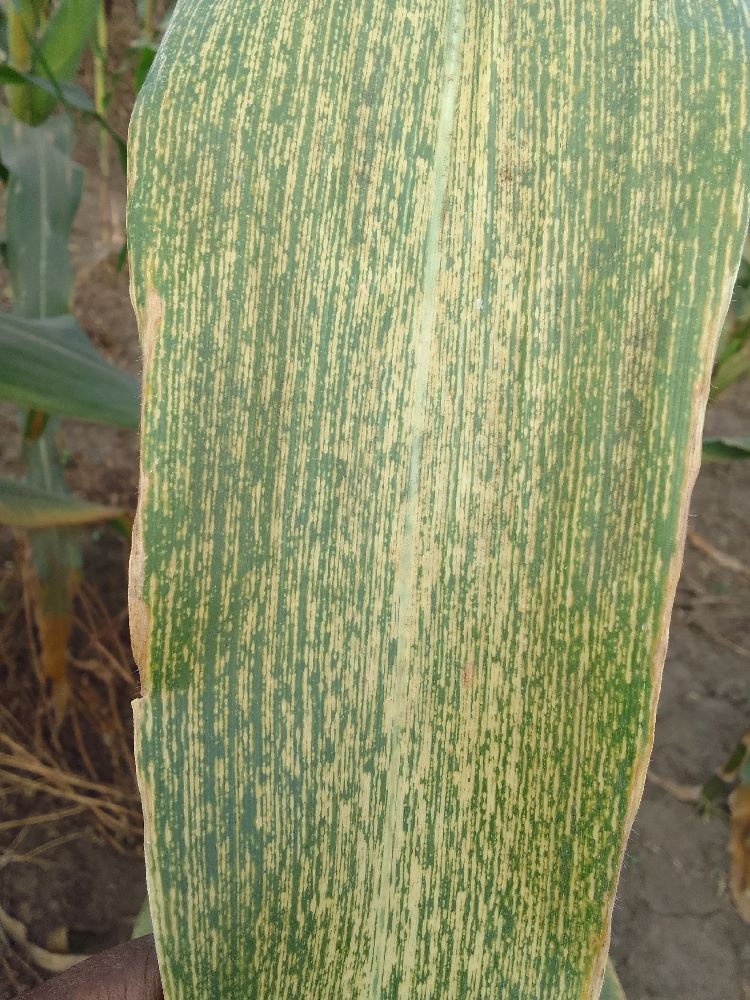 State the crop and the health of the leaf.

maize, maize streak virus
